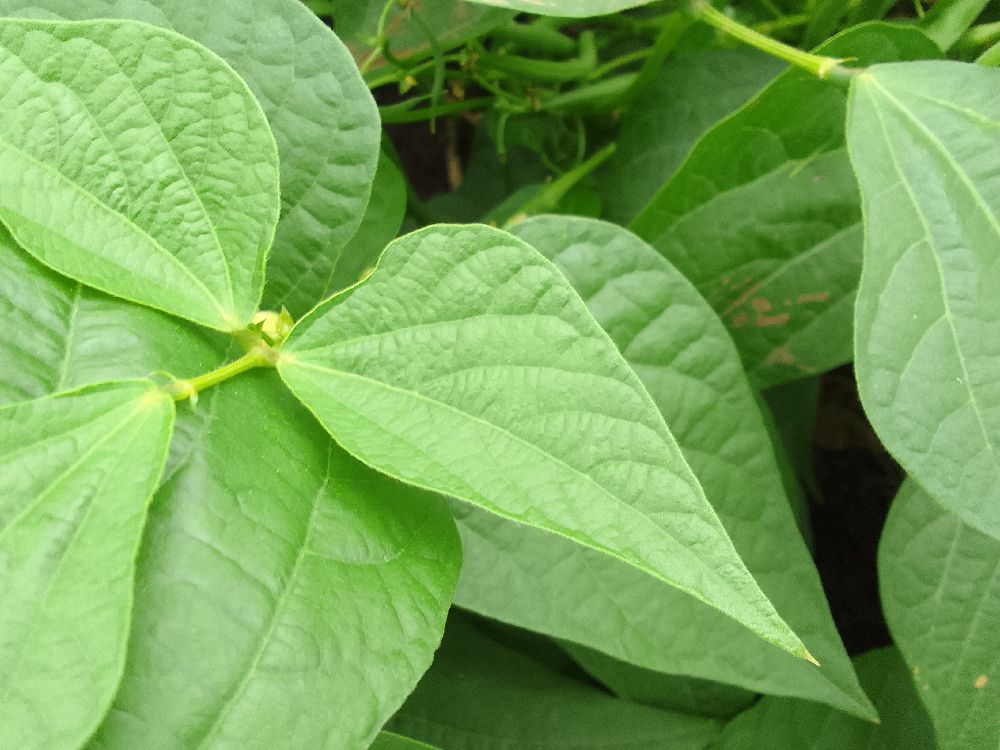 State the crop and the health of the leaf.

common bean, healthy
